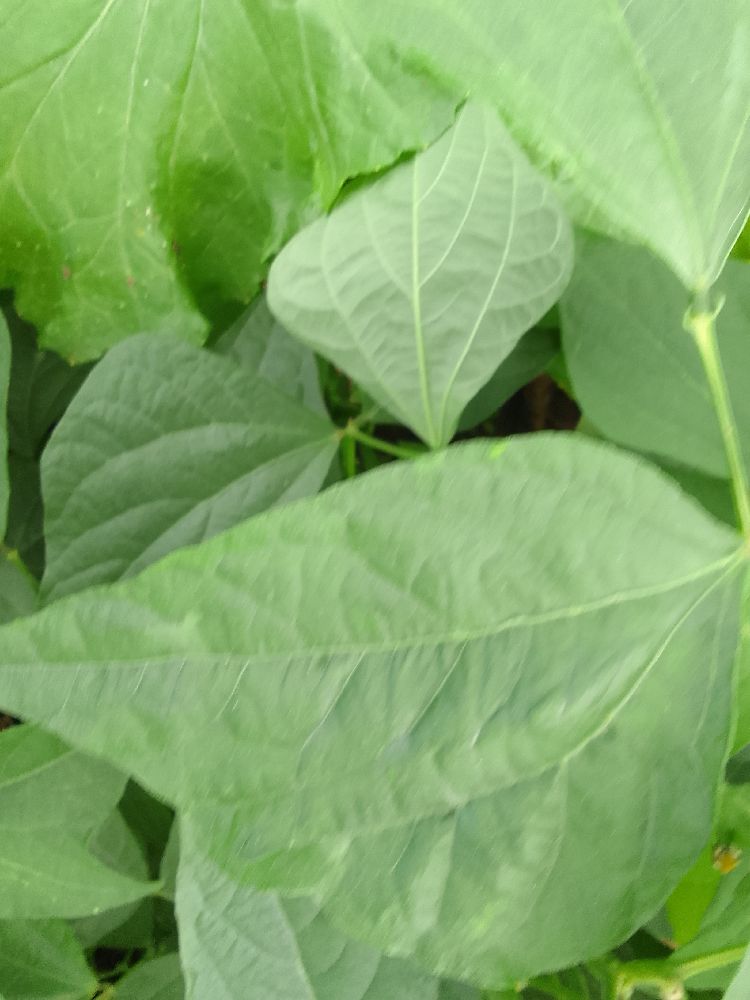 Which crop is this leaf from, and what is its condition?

common bean, healthy
